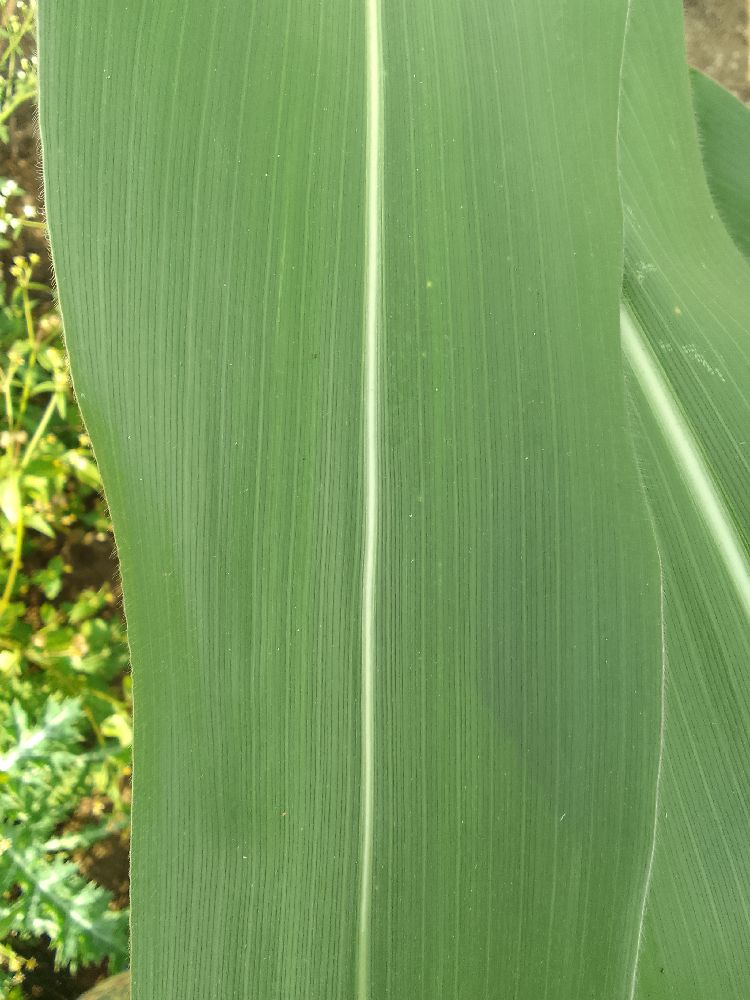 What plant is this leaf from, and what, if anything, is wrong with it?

maize, healthy
